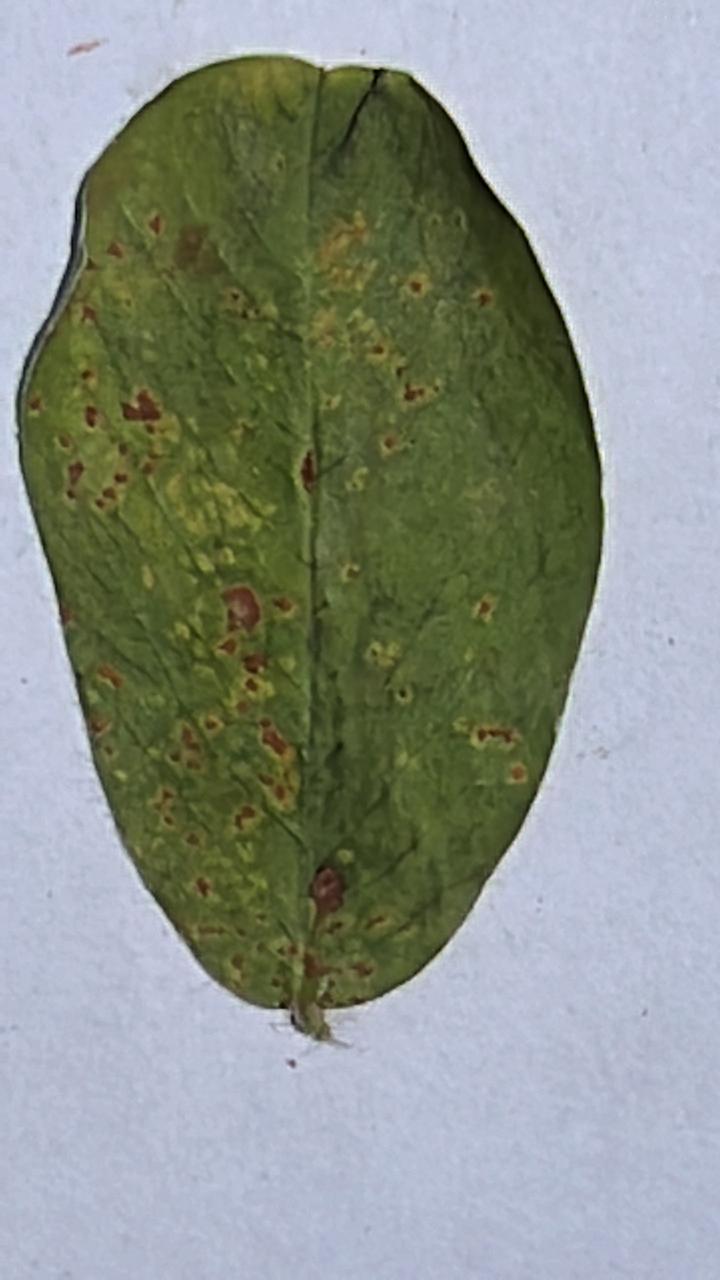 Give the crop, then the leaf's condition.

peanut, puccinia arachidis
